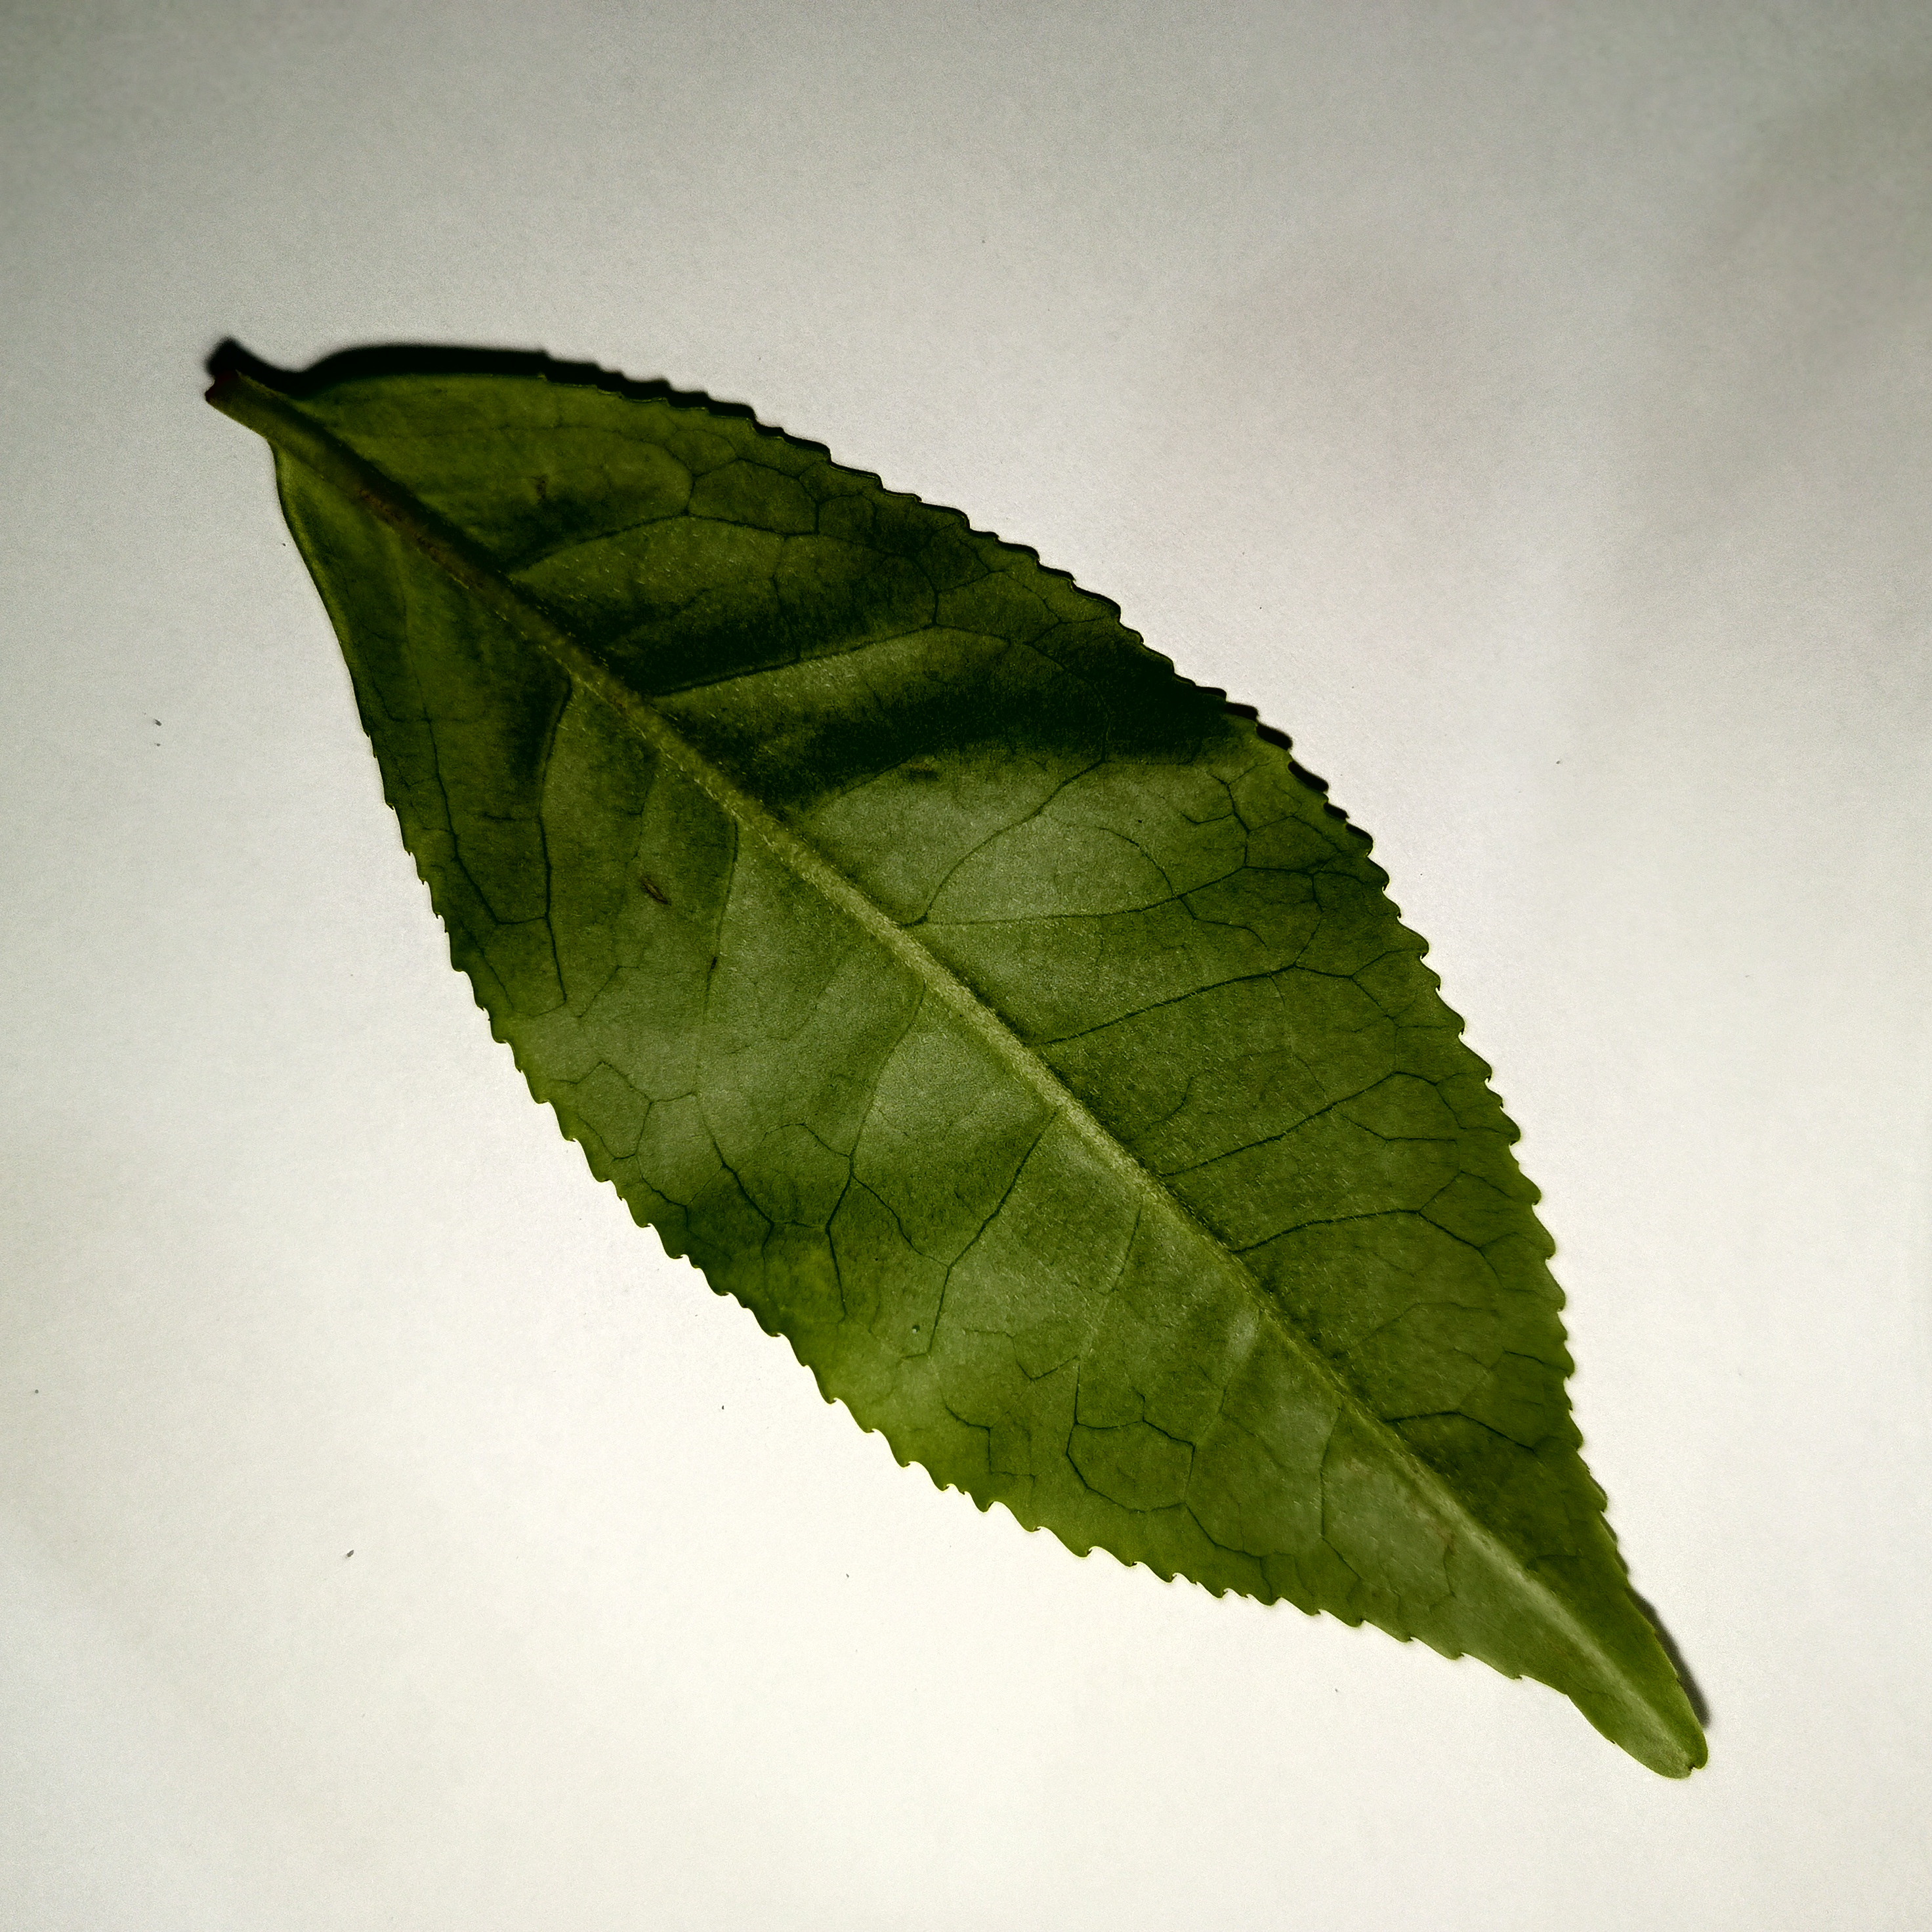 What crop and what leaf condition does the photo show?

tea, healthy
